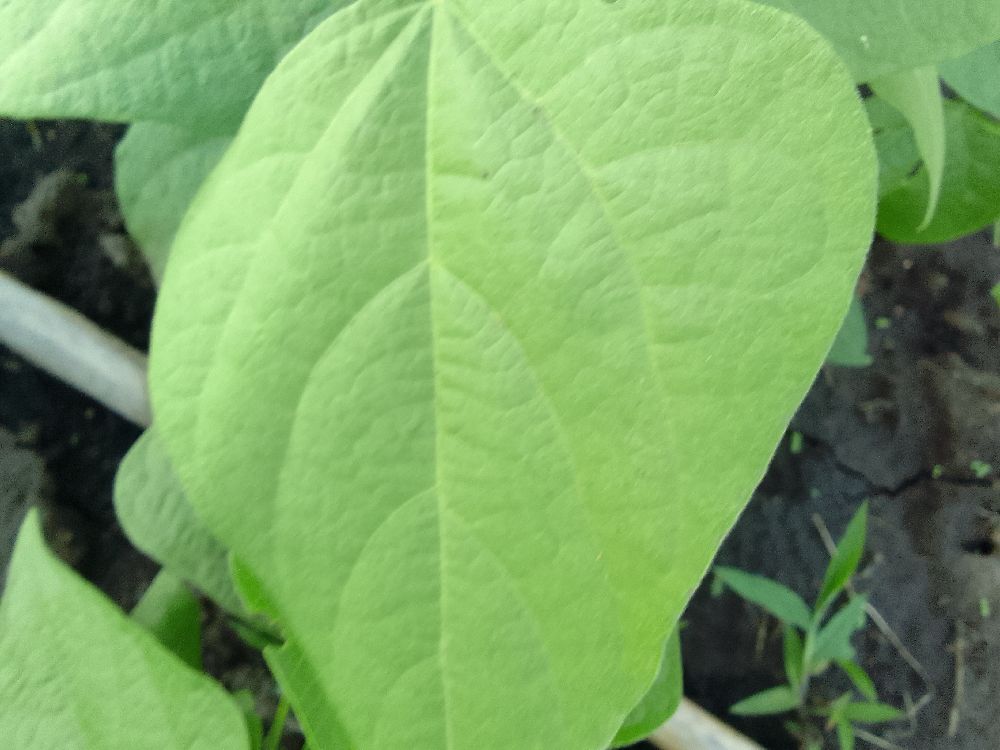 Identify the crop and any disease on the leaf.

common bean, healthy
